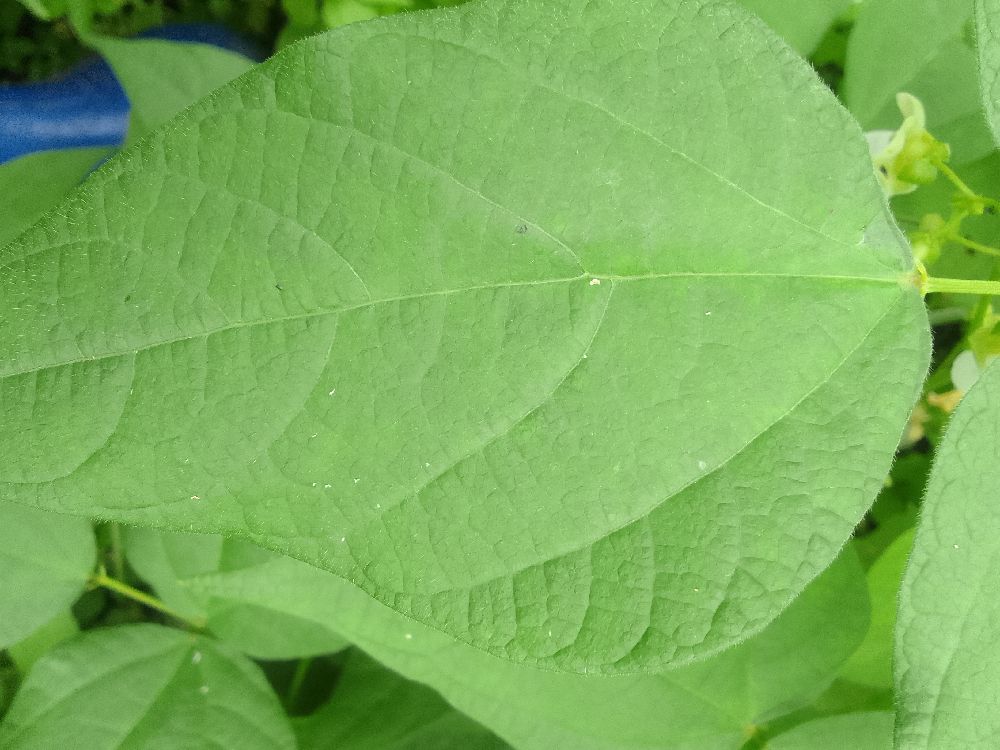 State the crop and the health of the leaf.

common bean, healthy
